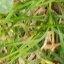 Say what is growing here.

grass
